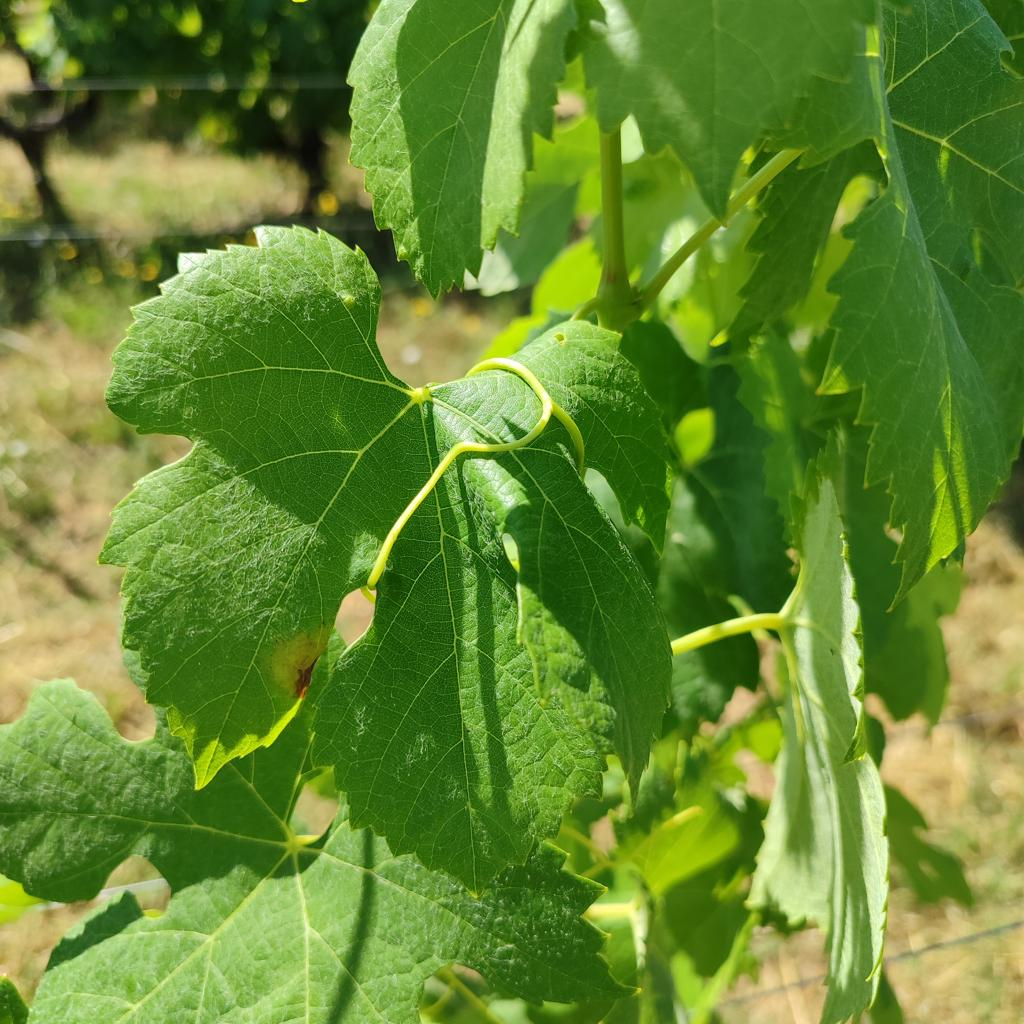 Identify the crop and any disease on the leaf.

grapevine, downy mildew
